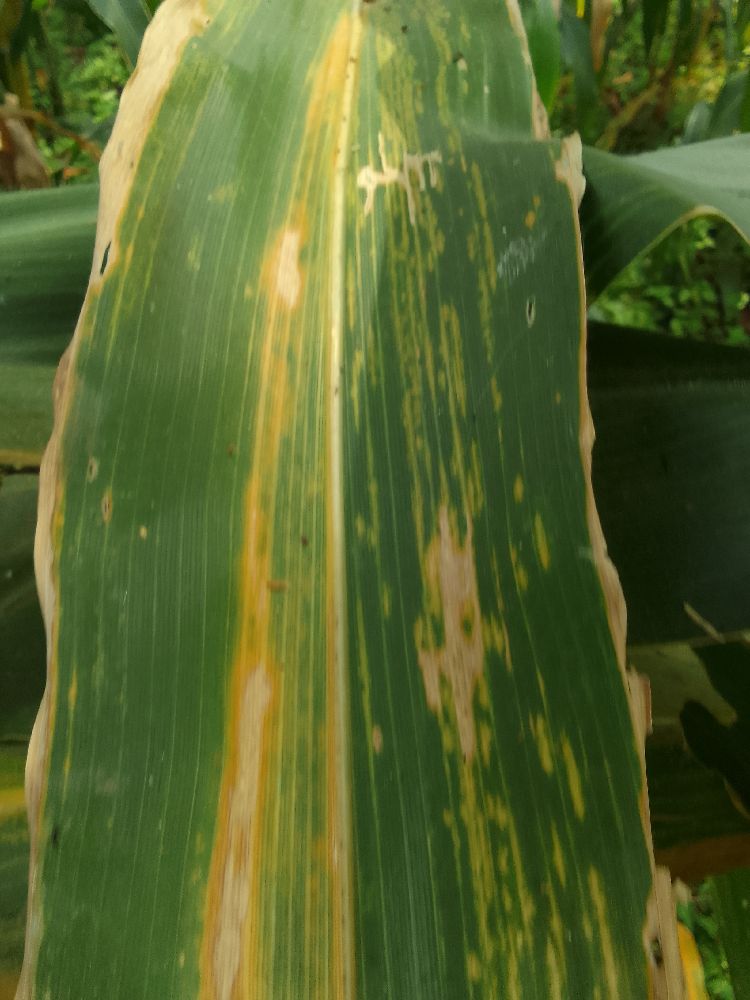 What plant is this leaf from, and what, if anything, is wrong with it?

maize, maize lethal necrosis
